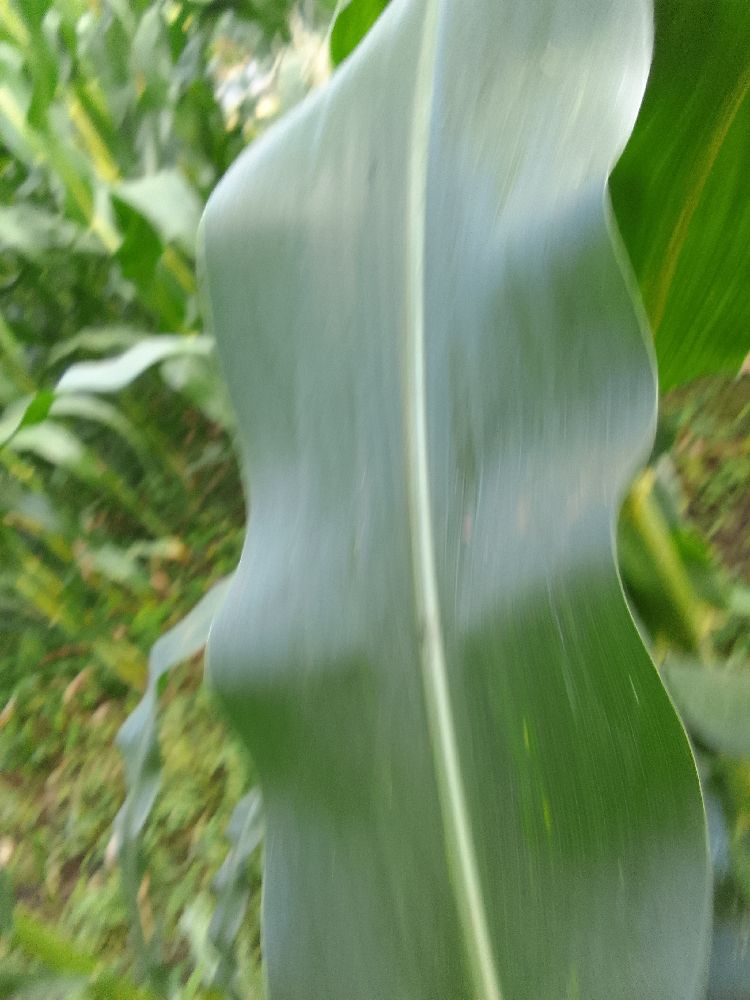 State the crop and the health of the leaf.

maize, healthy
